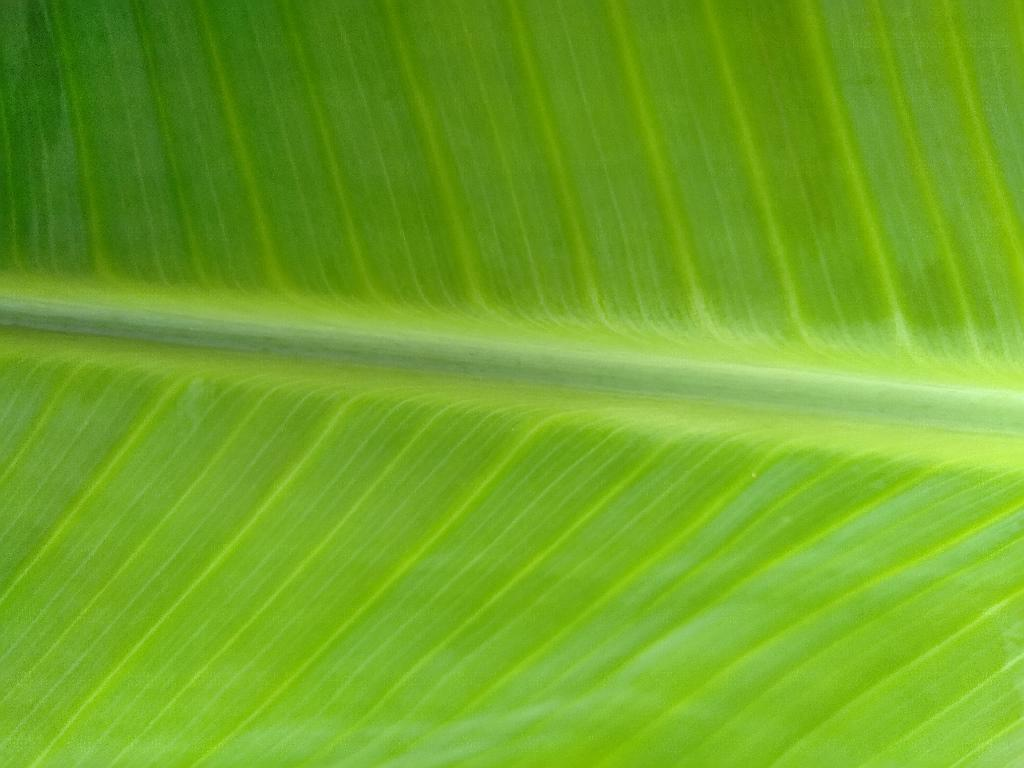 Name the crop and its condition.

banana, healthy
